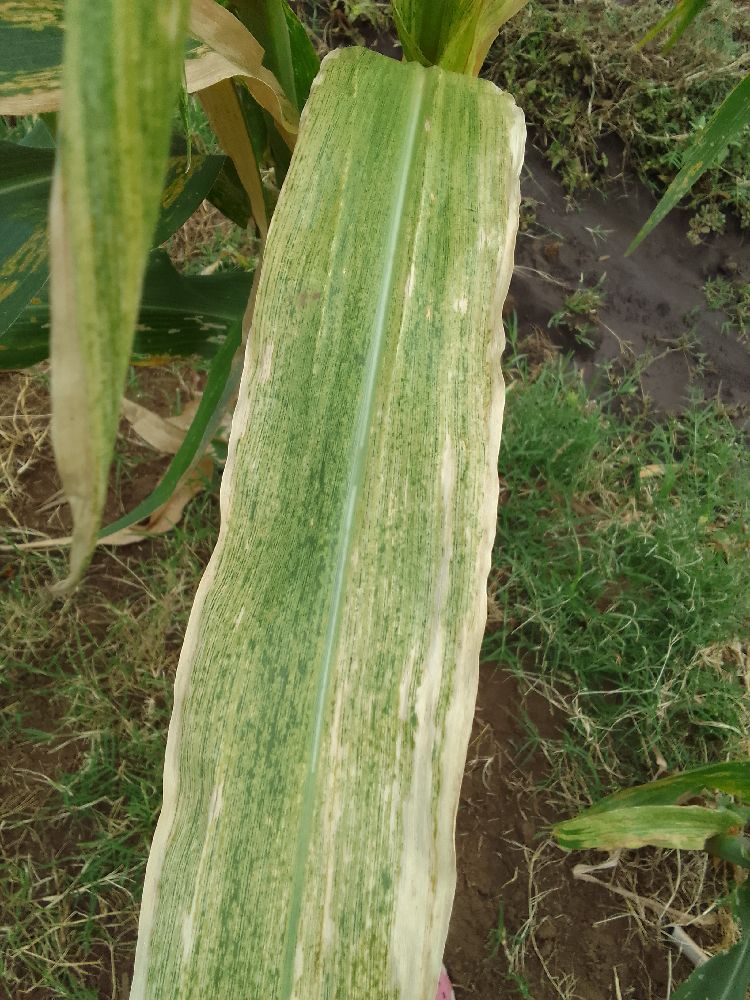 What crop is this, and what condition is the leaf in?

maize, maize lethal necrosis
